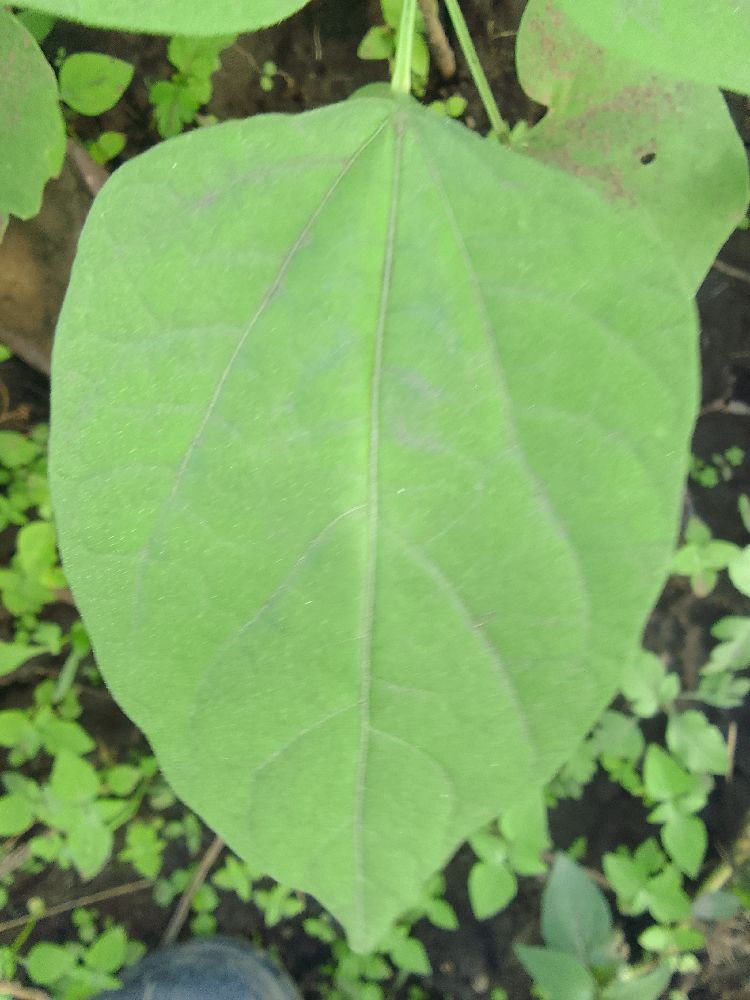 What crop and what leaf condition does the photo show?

common bean, healthy
